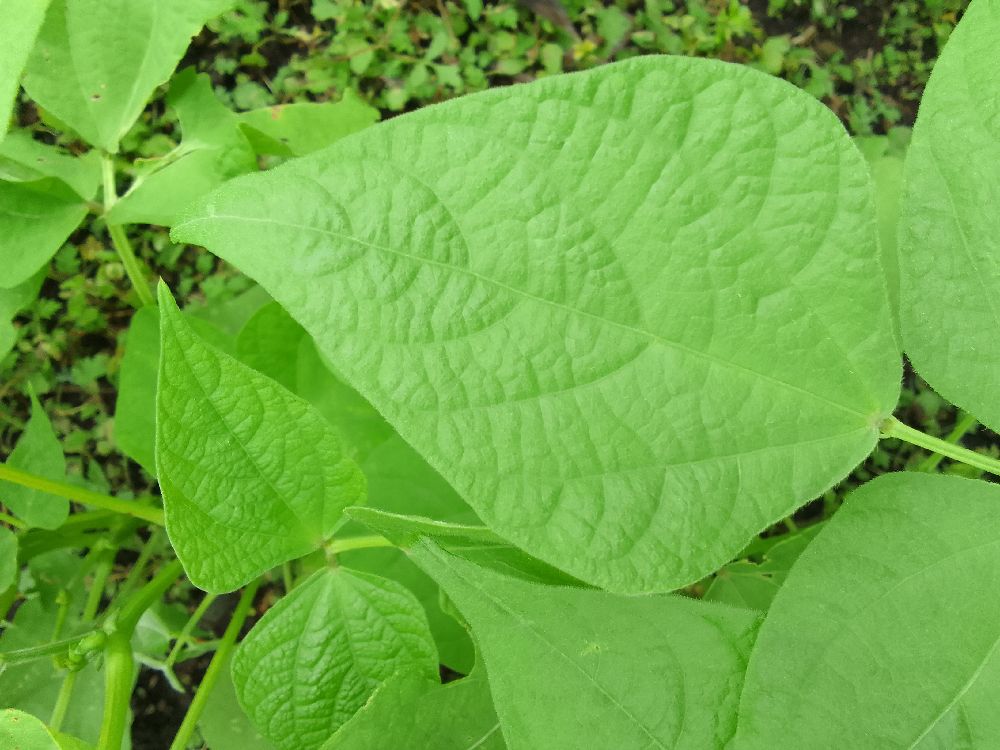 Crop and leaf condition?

common bean, healthy
